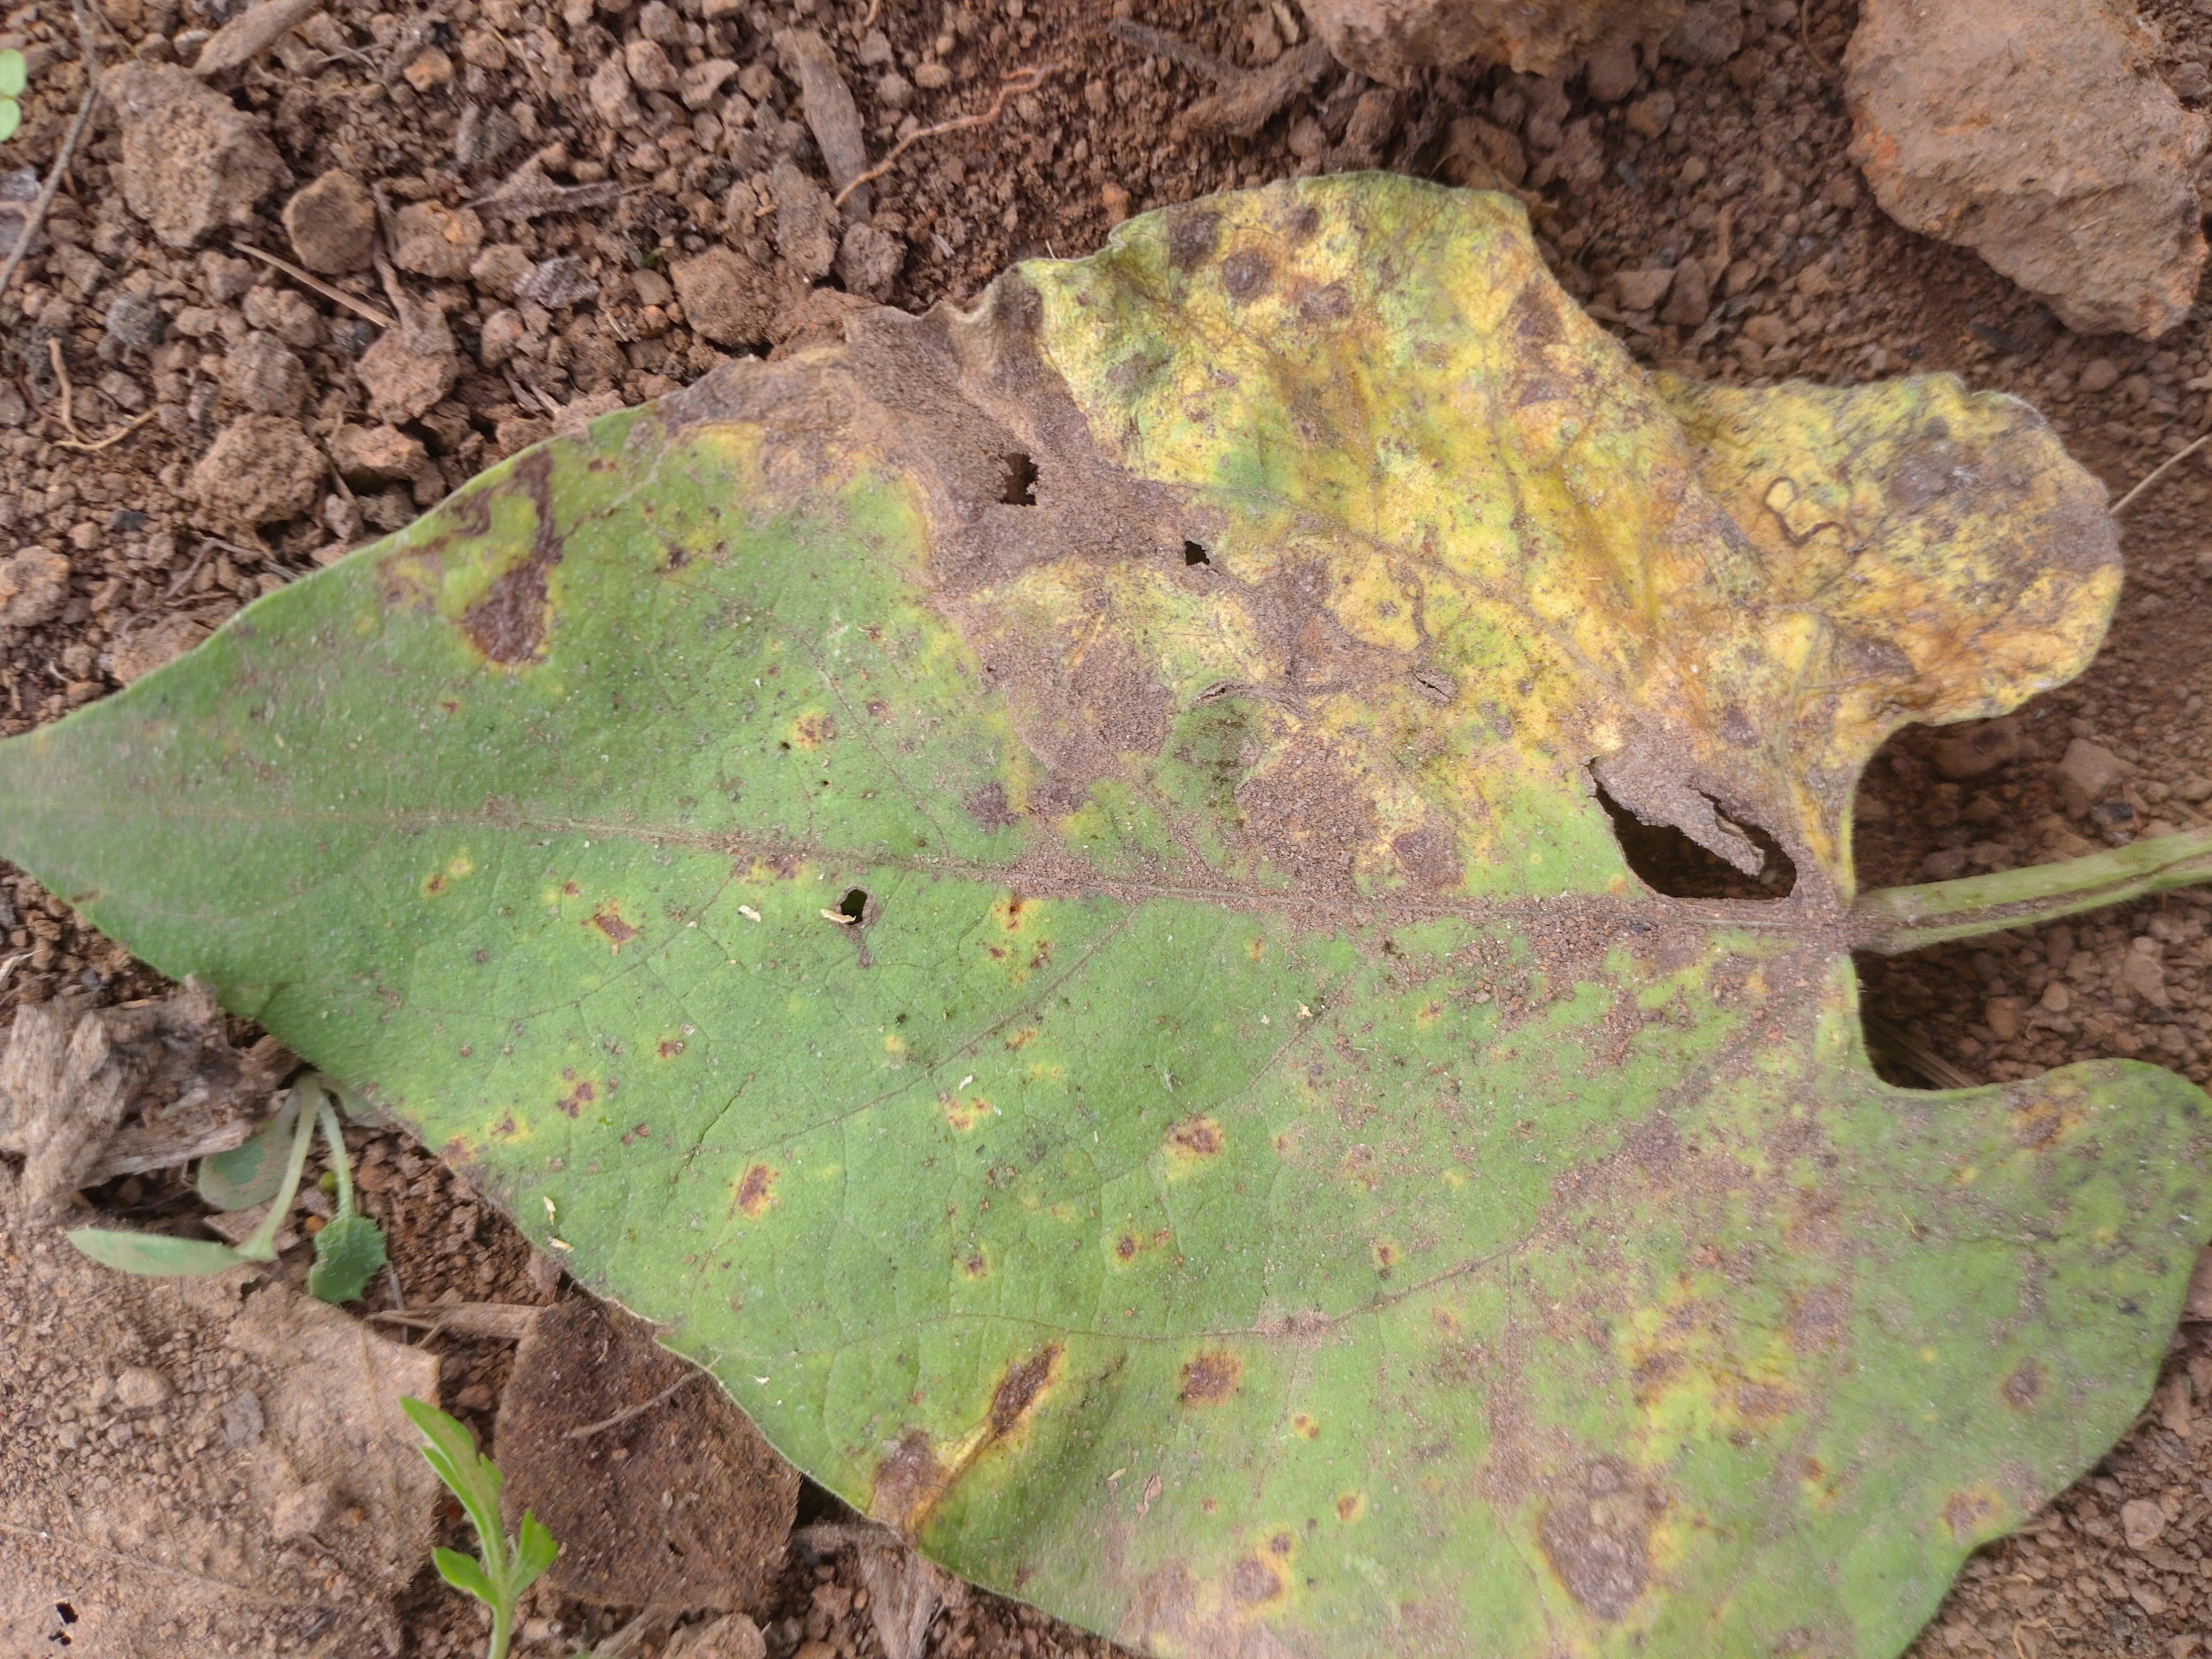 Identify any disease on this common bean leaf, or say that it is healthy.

rust
